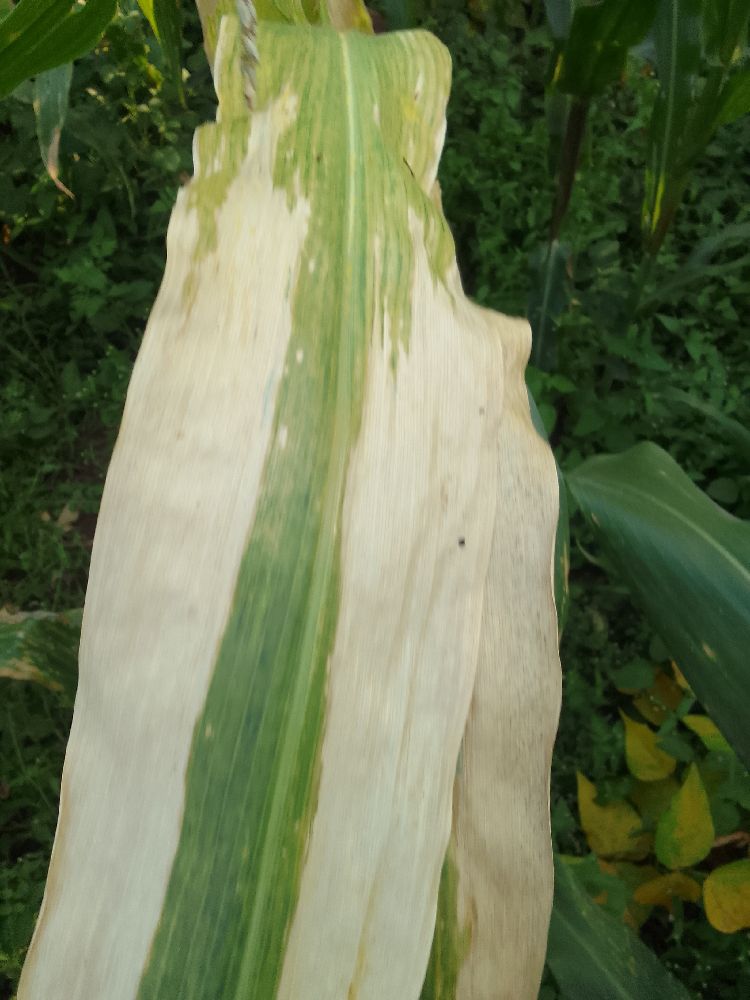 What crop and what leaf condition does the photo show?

maize, maize lethal necrosis
